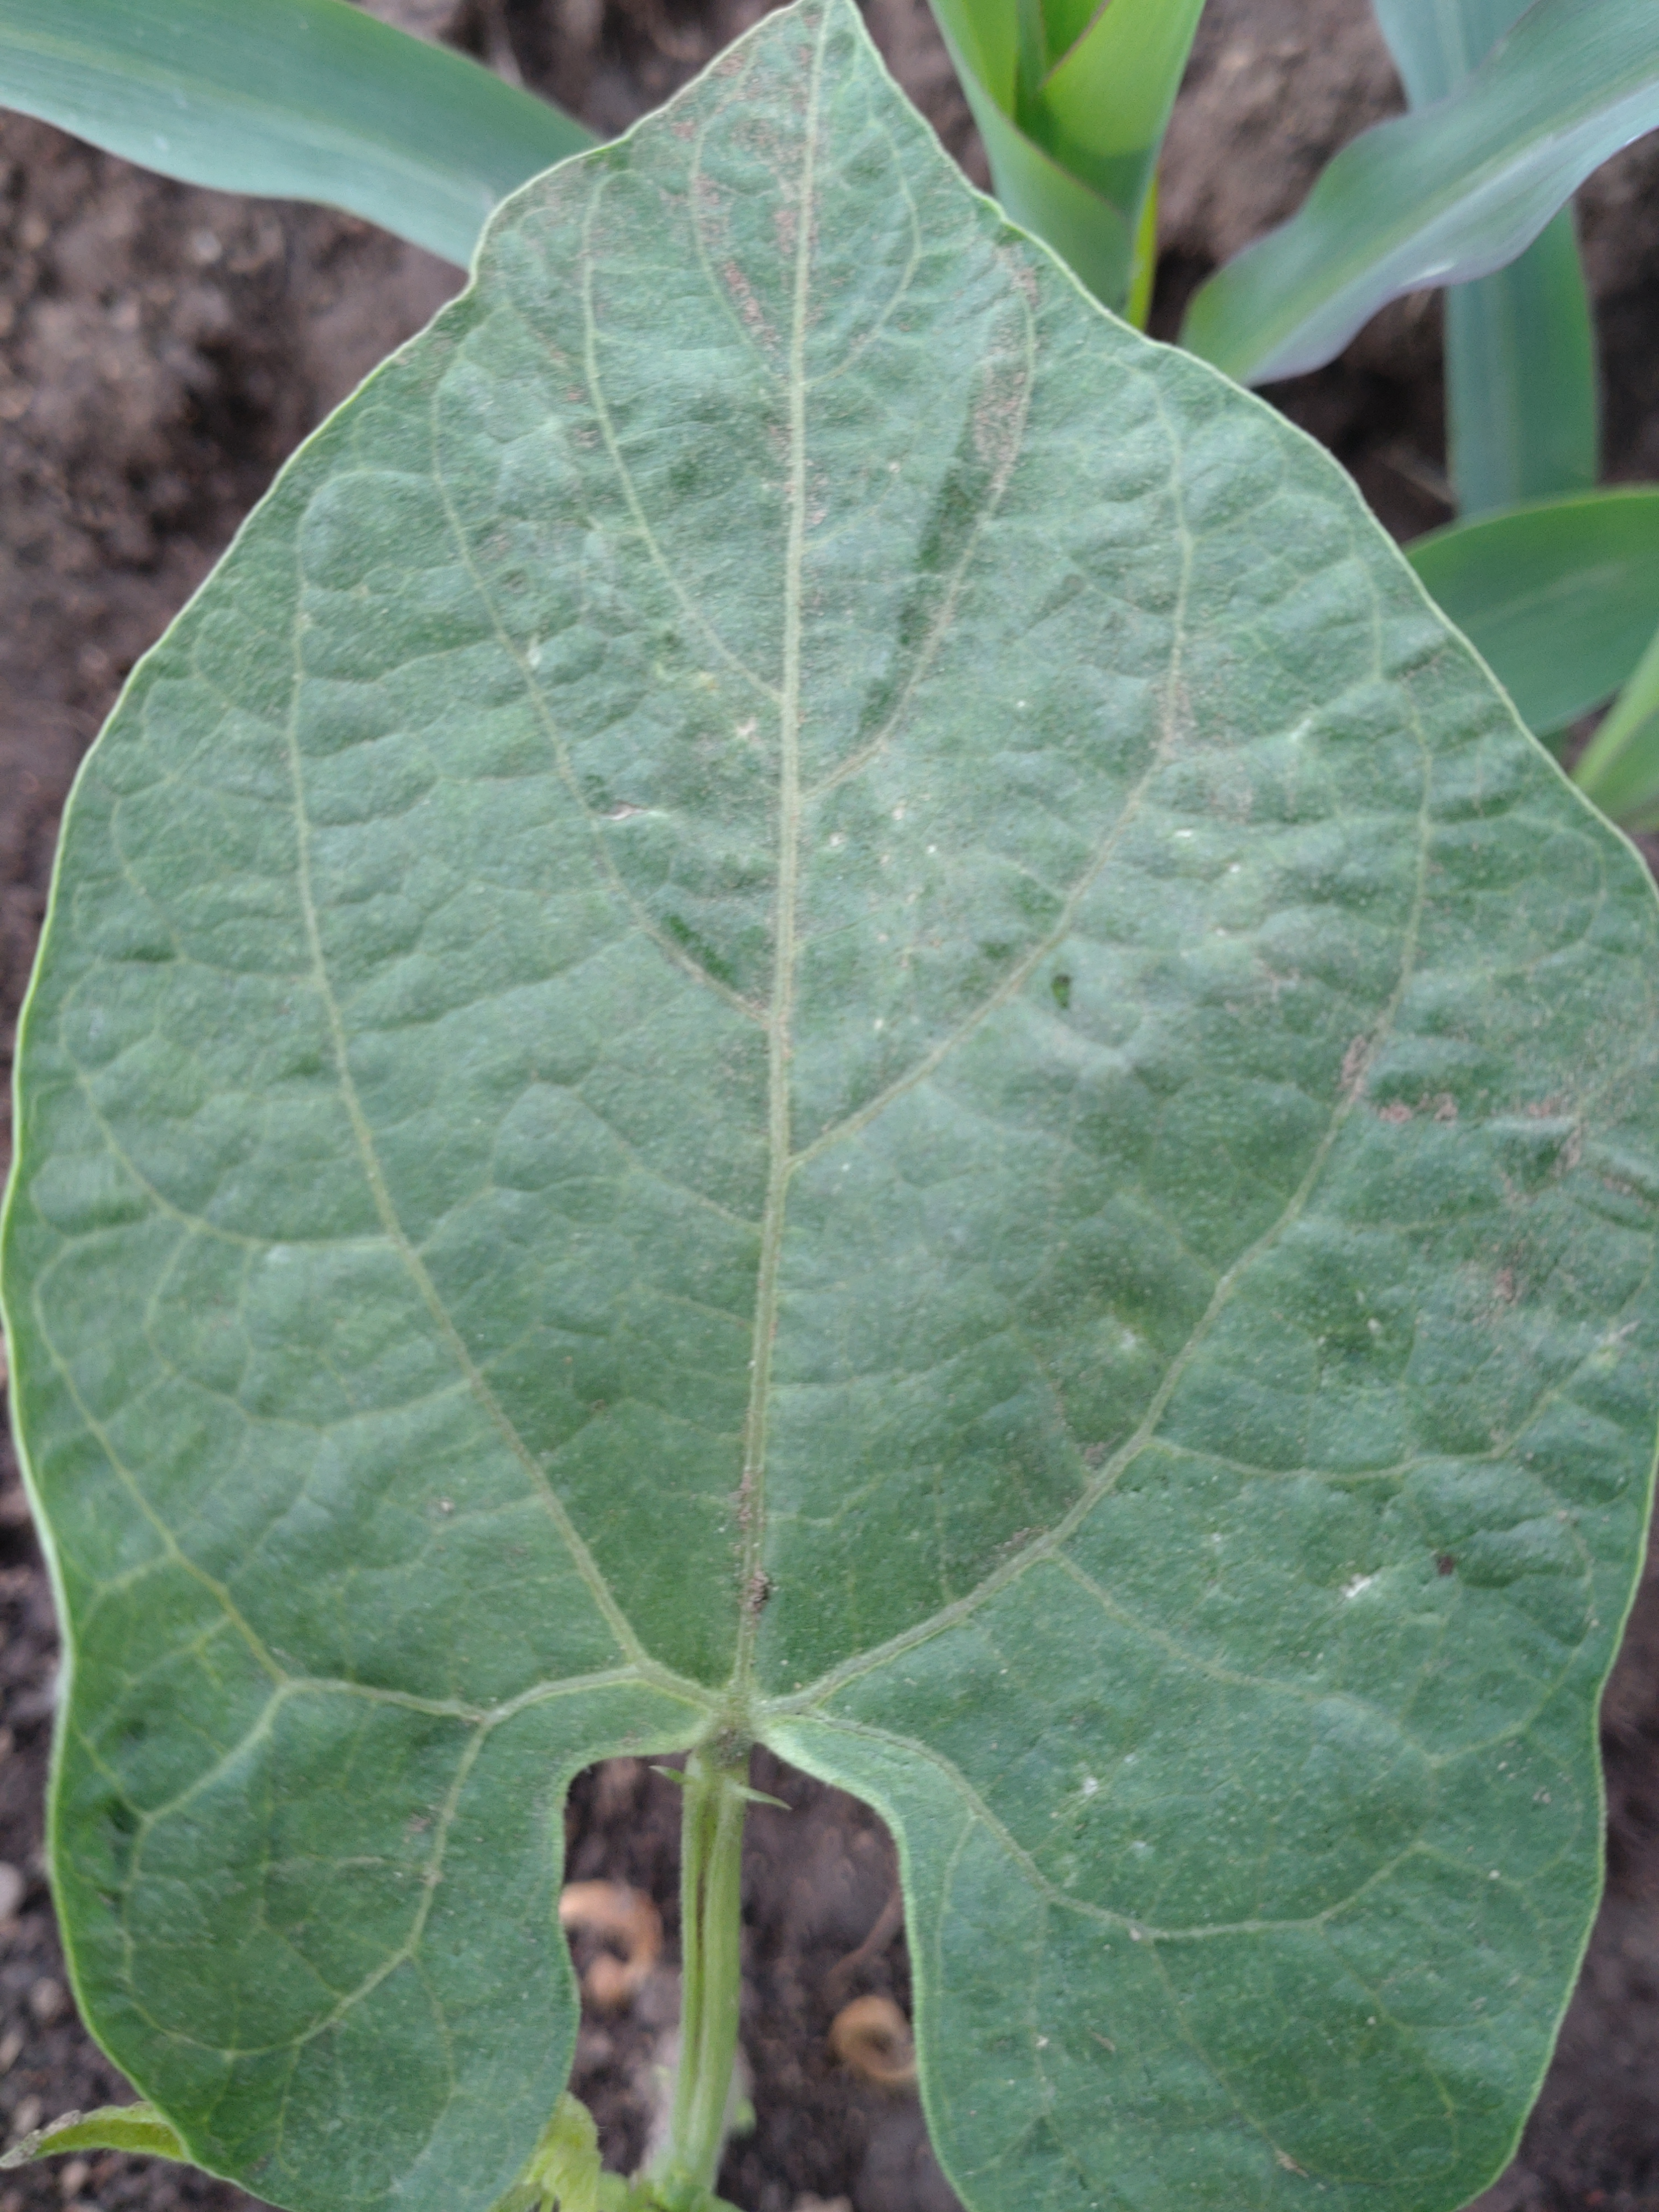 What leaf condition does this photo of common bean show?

healthy
